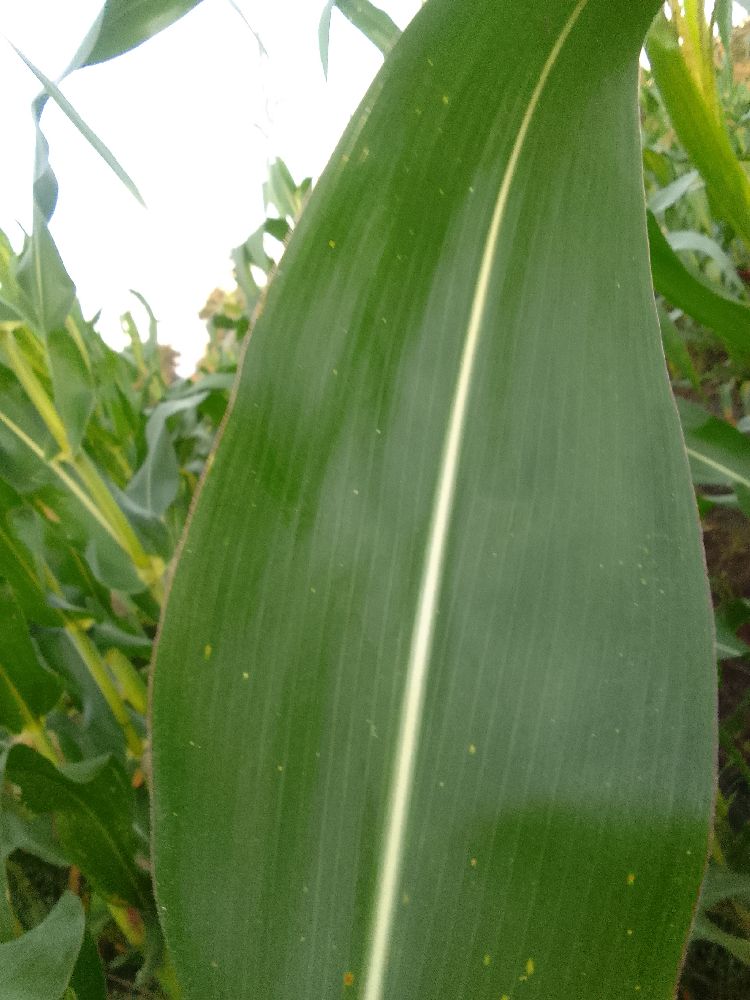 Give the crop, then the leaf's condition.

maize, healthy
